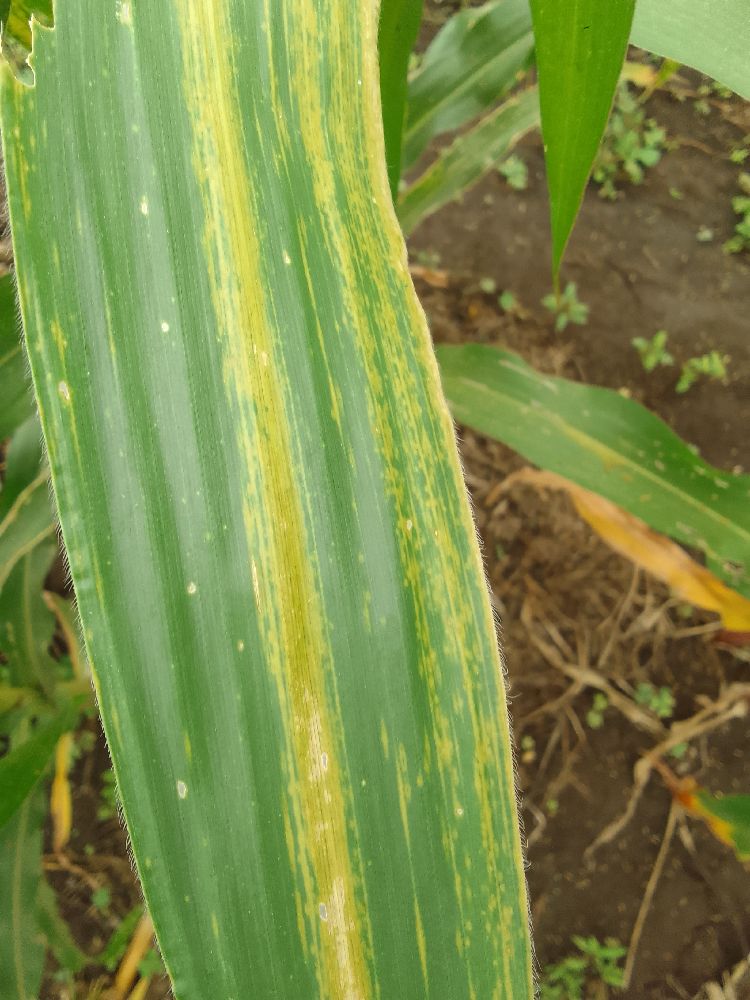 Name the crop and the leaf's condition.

maize, maize lethal necrosis
